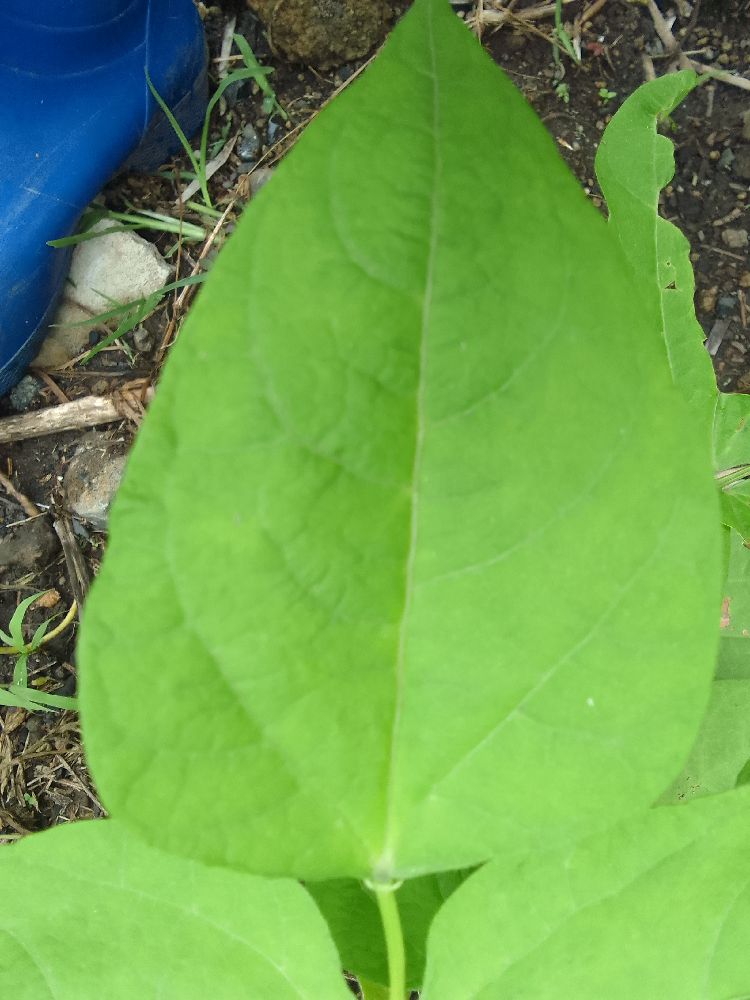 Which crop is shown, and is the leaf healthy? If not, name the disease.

common bean, healthy
